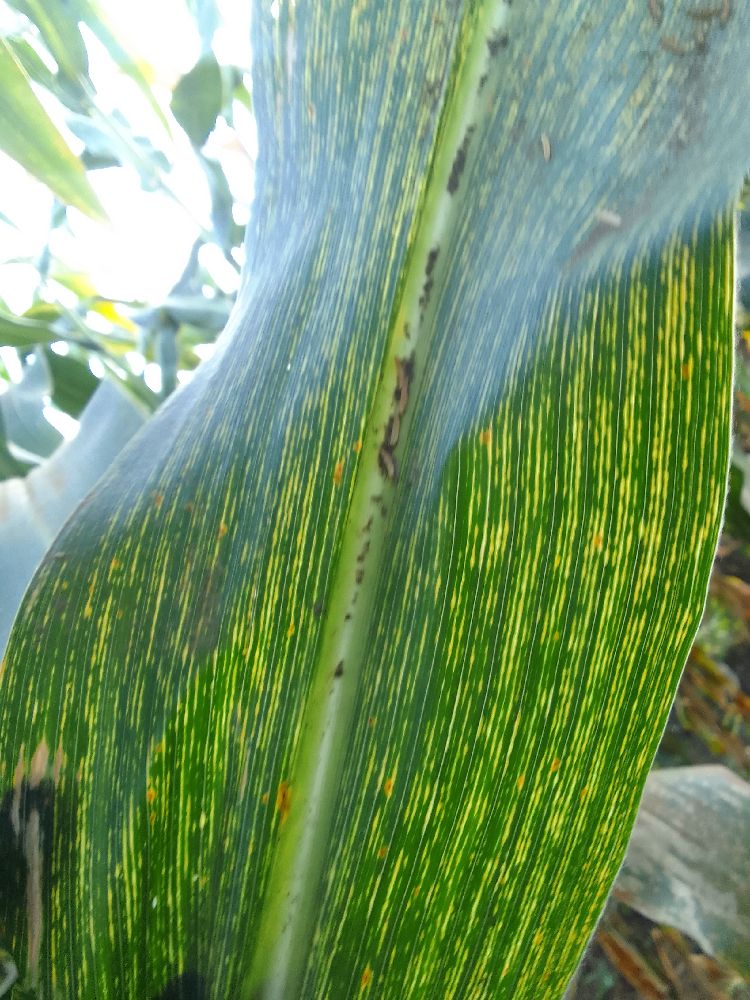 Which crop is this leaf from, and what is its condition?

maize, maize streak virus
